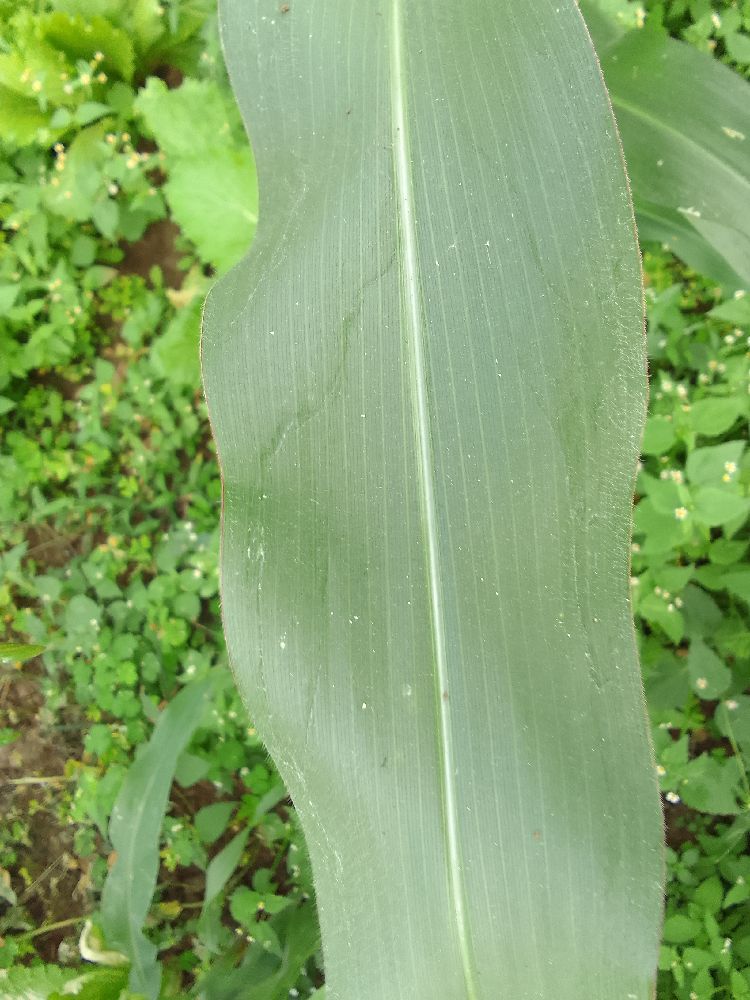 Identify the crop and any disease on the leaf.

maize, healthy
